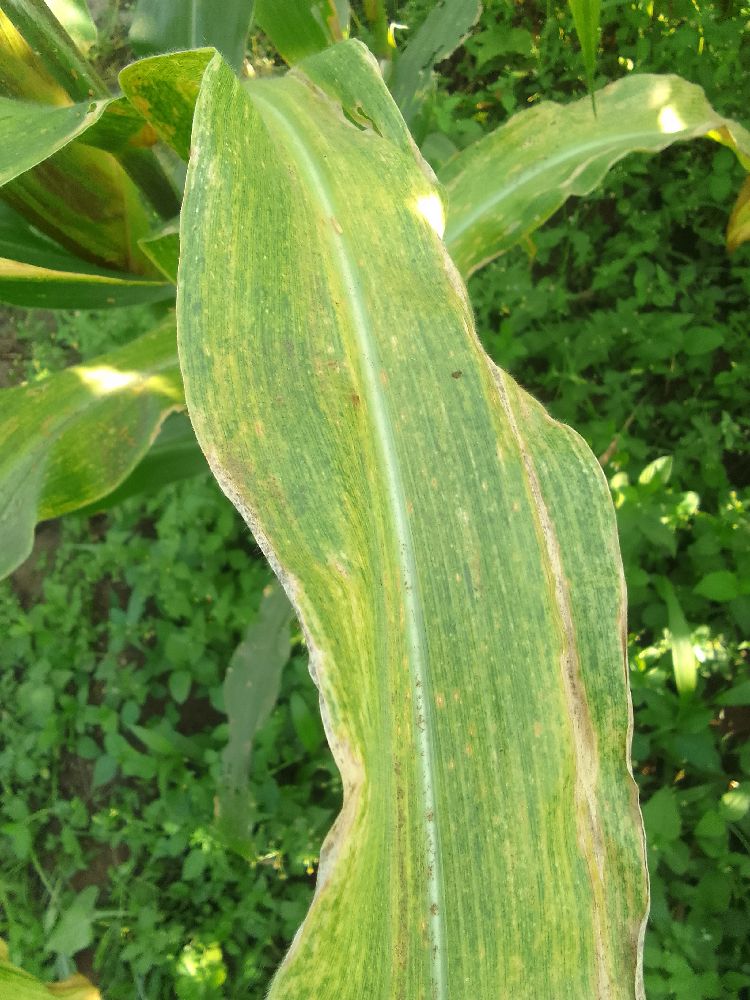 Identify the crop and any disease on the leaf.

maize, maize lethal necrosis
